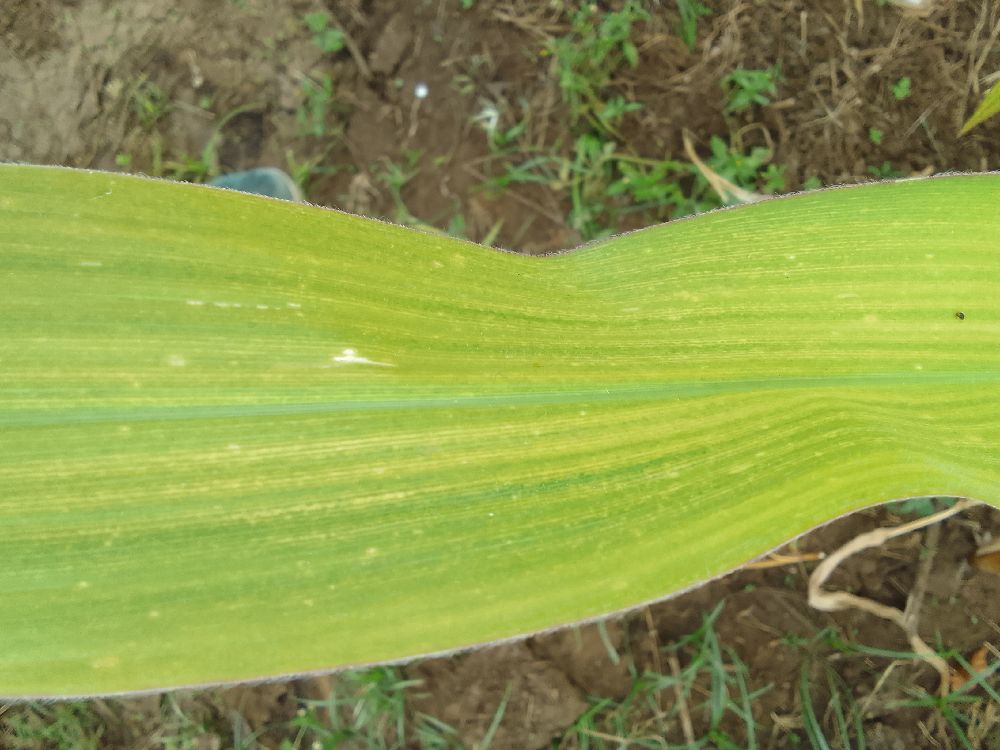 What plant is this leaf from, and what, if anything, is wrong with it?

maize, maize lethal necrosis
